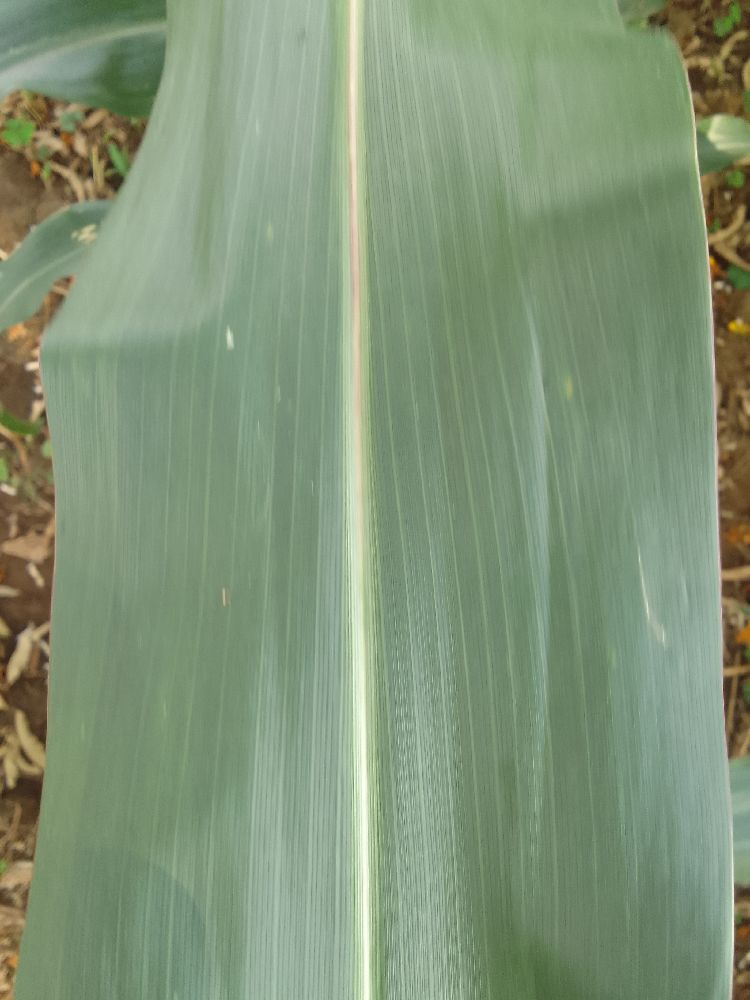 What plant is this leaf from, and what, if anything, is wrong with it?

maize, healthy
